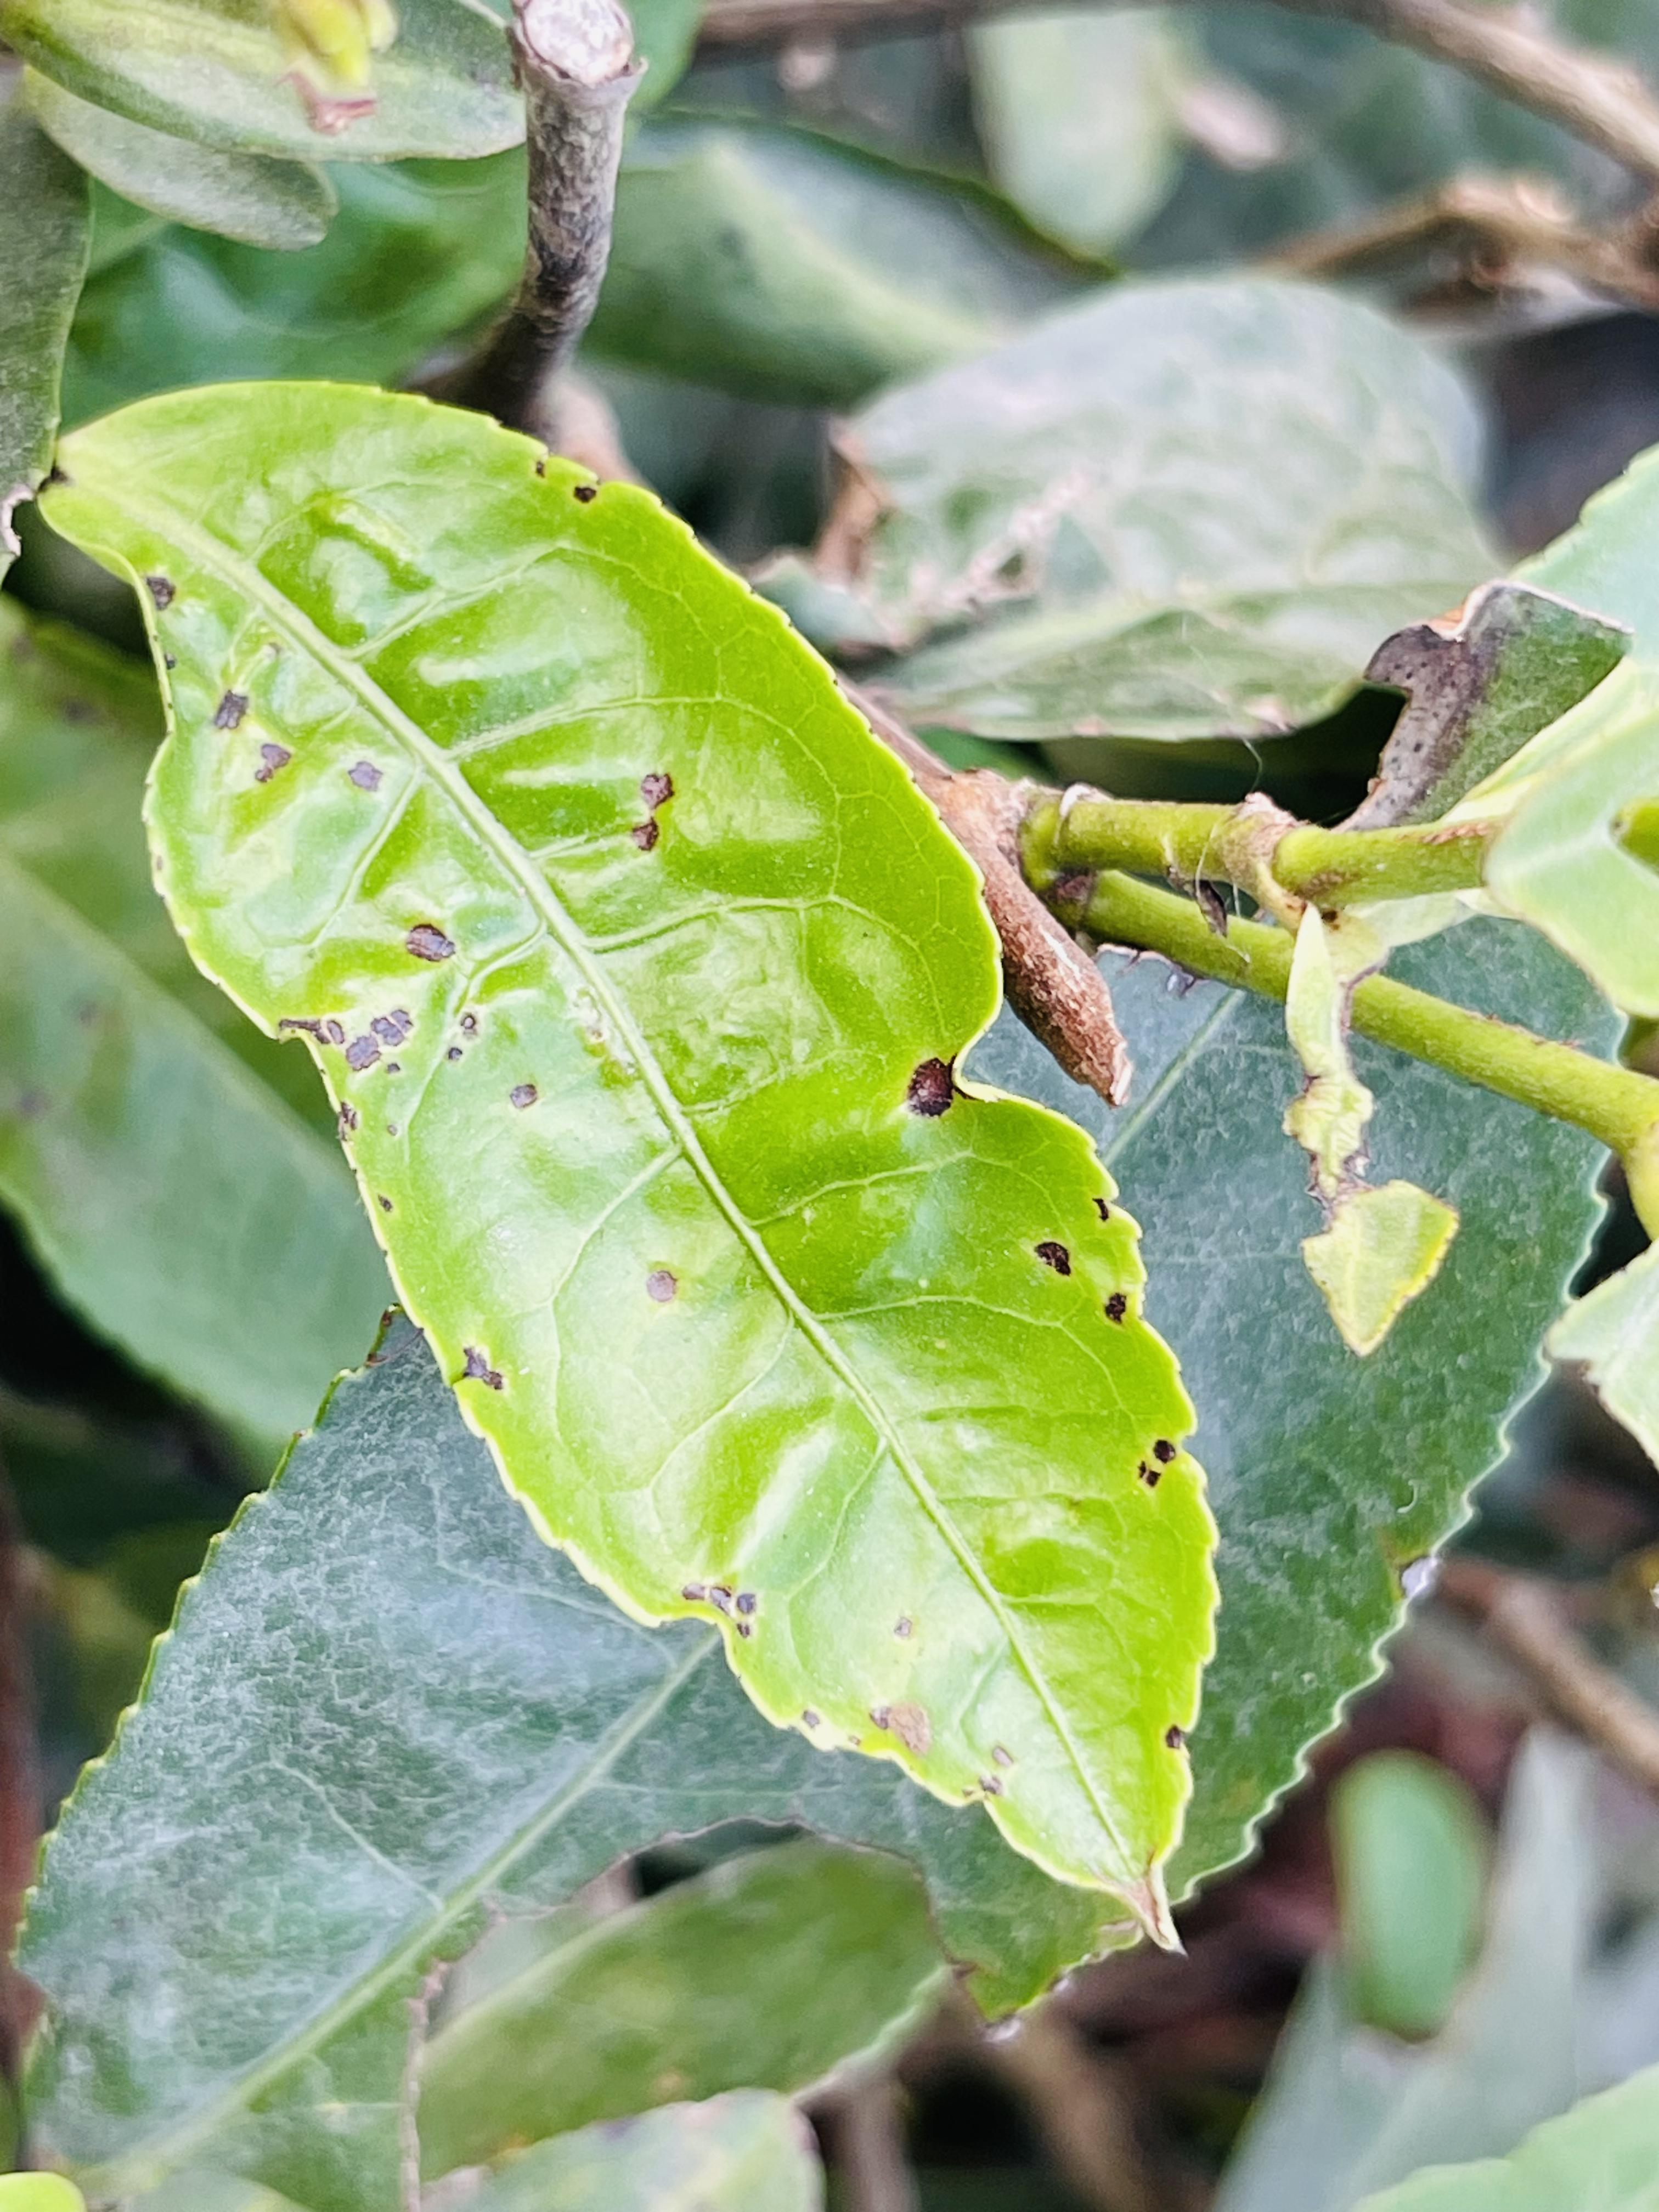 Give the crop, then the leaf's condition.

tea, helopeltis
